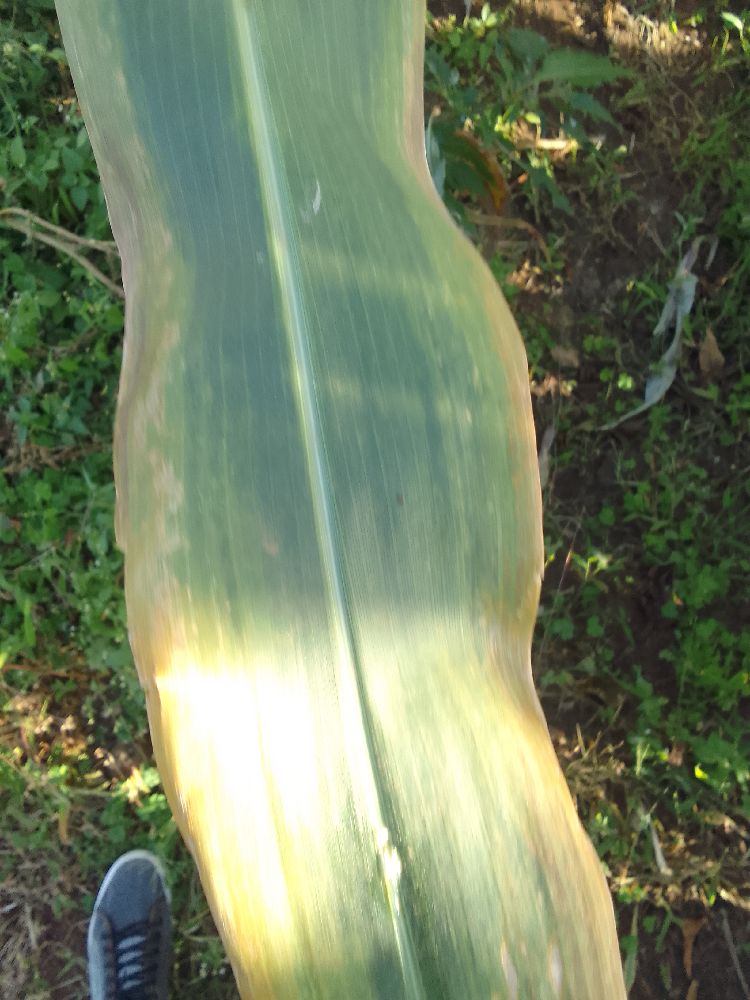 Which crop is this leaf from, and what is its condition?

maize, maize lethal necrosis
